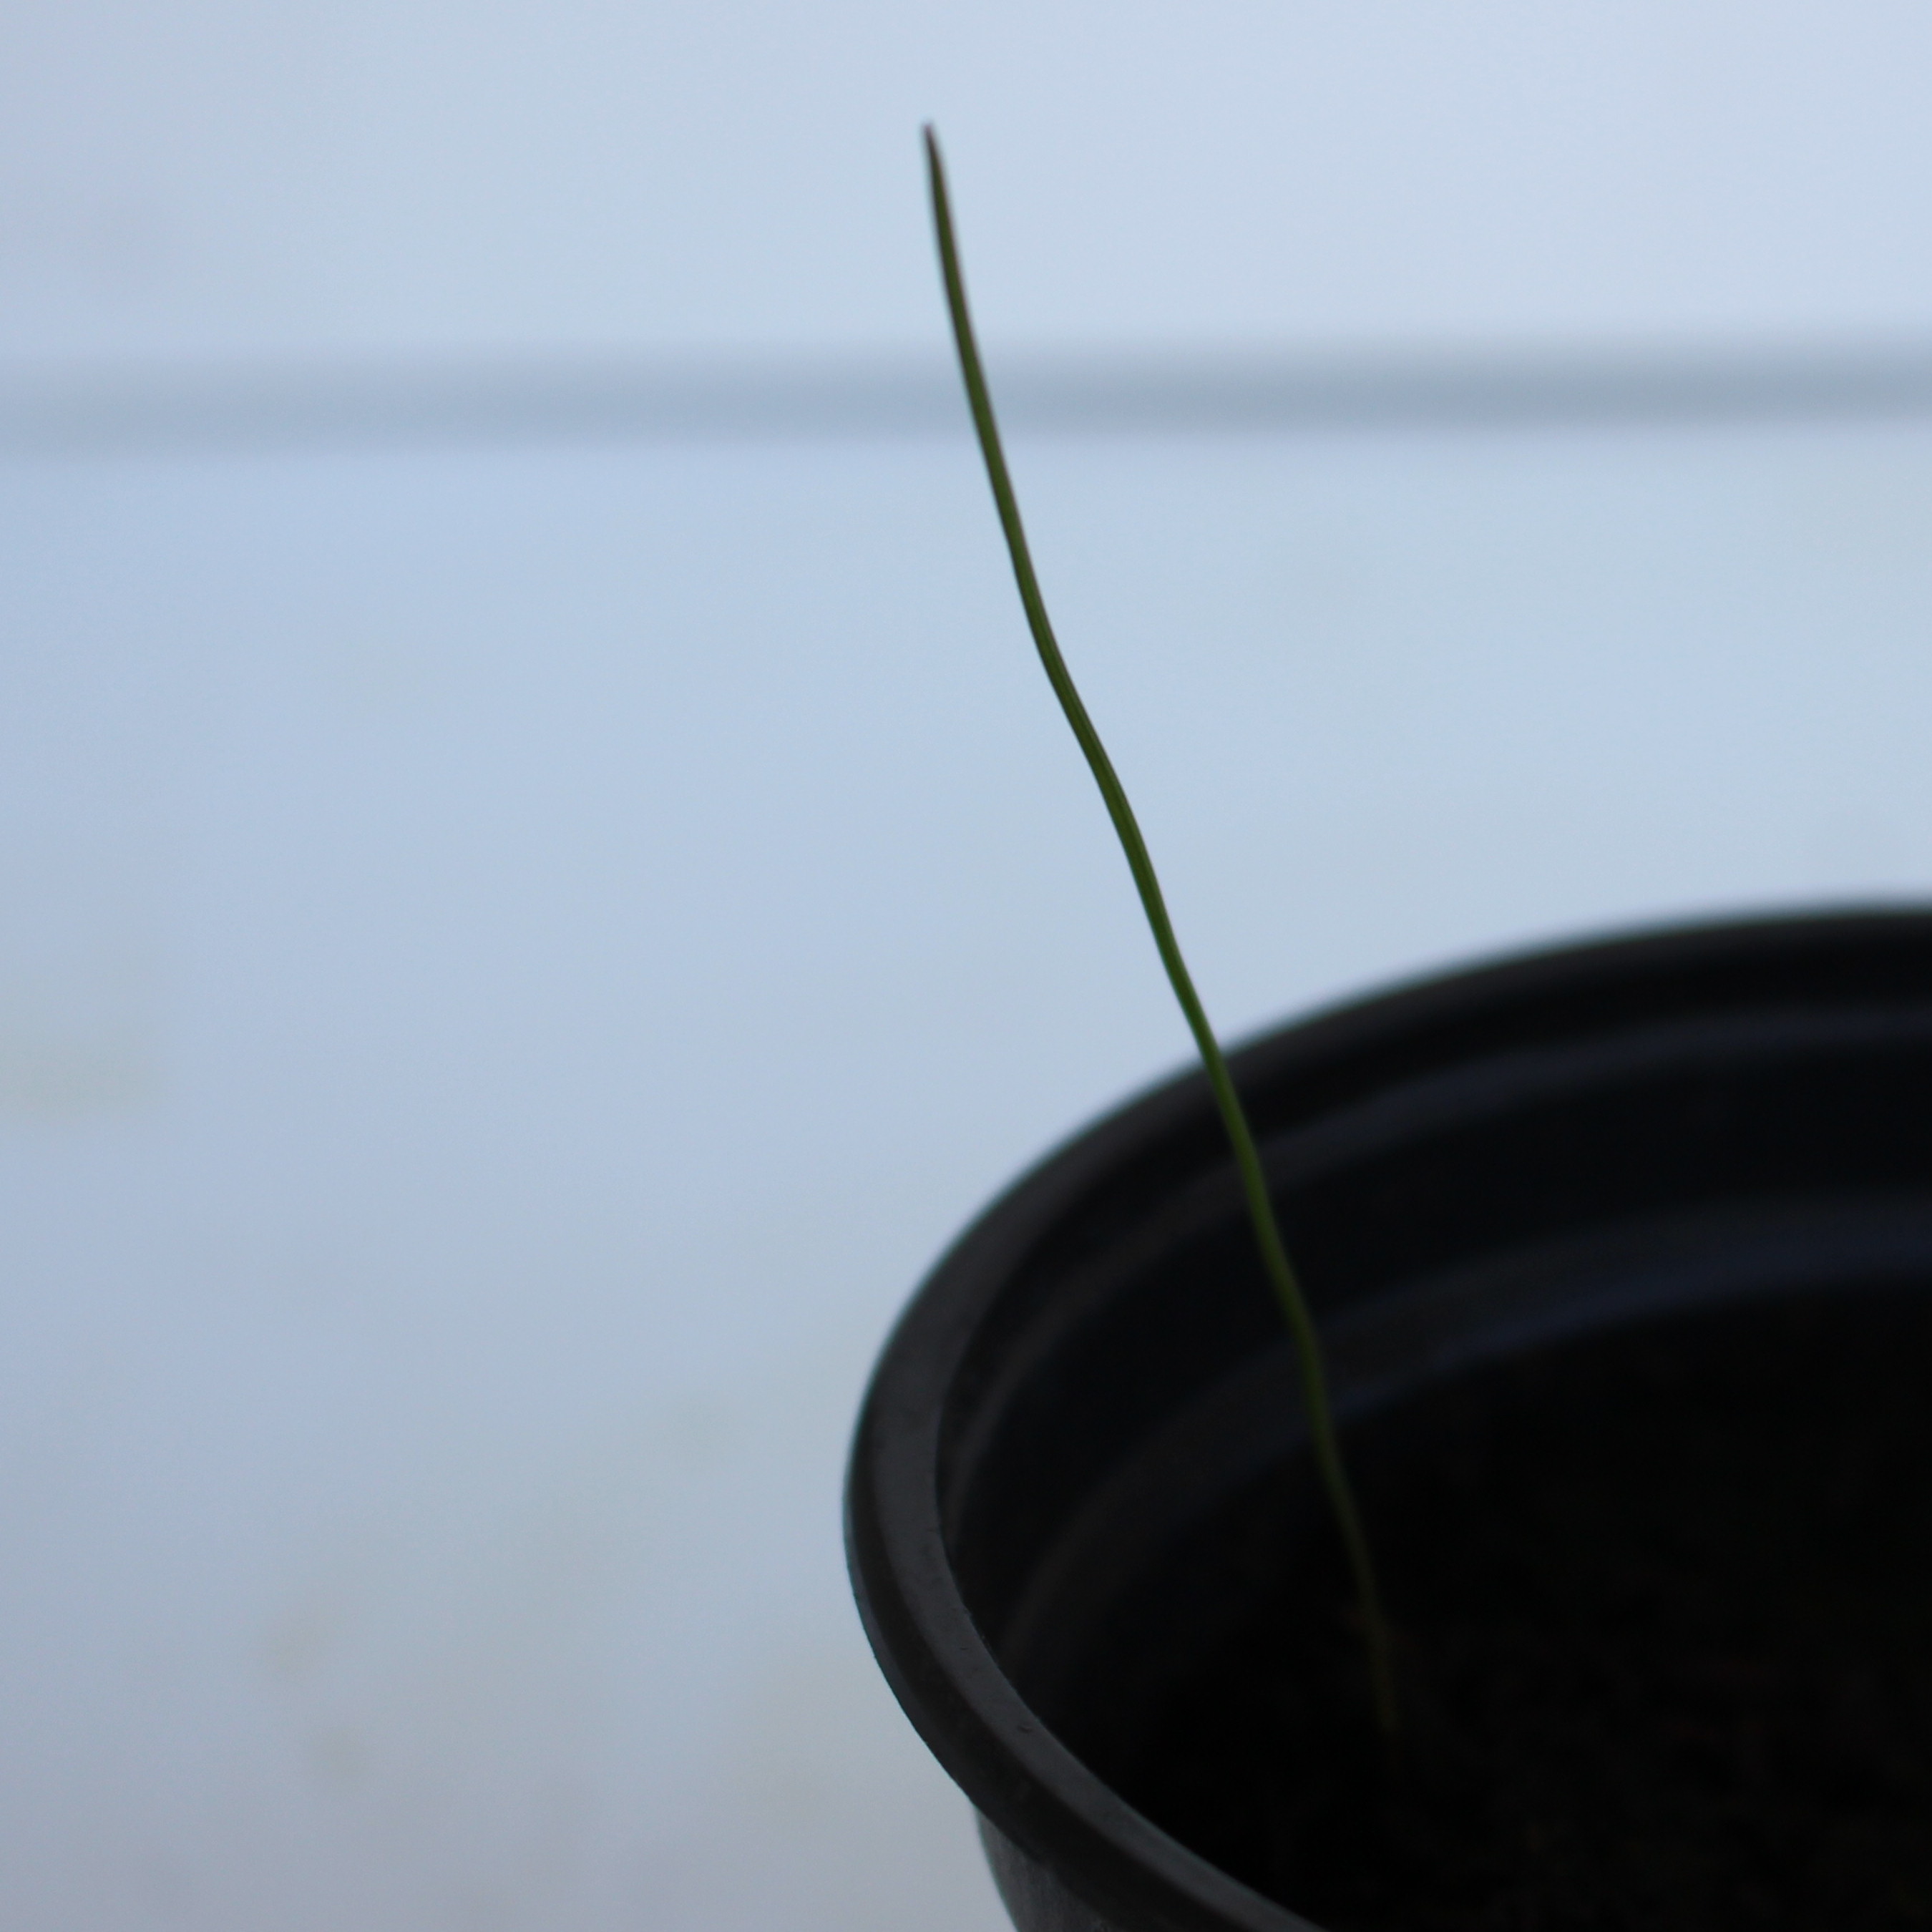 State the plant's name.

Lolium multiflorum
